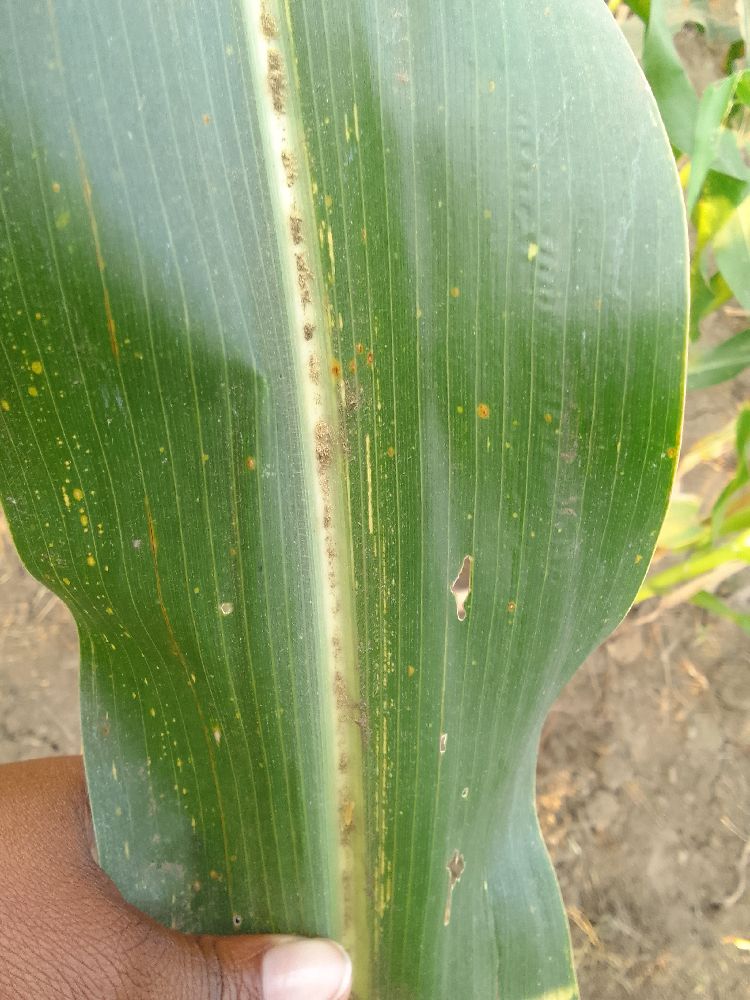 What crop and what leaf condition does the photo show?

maize, maize streak virus
